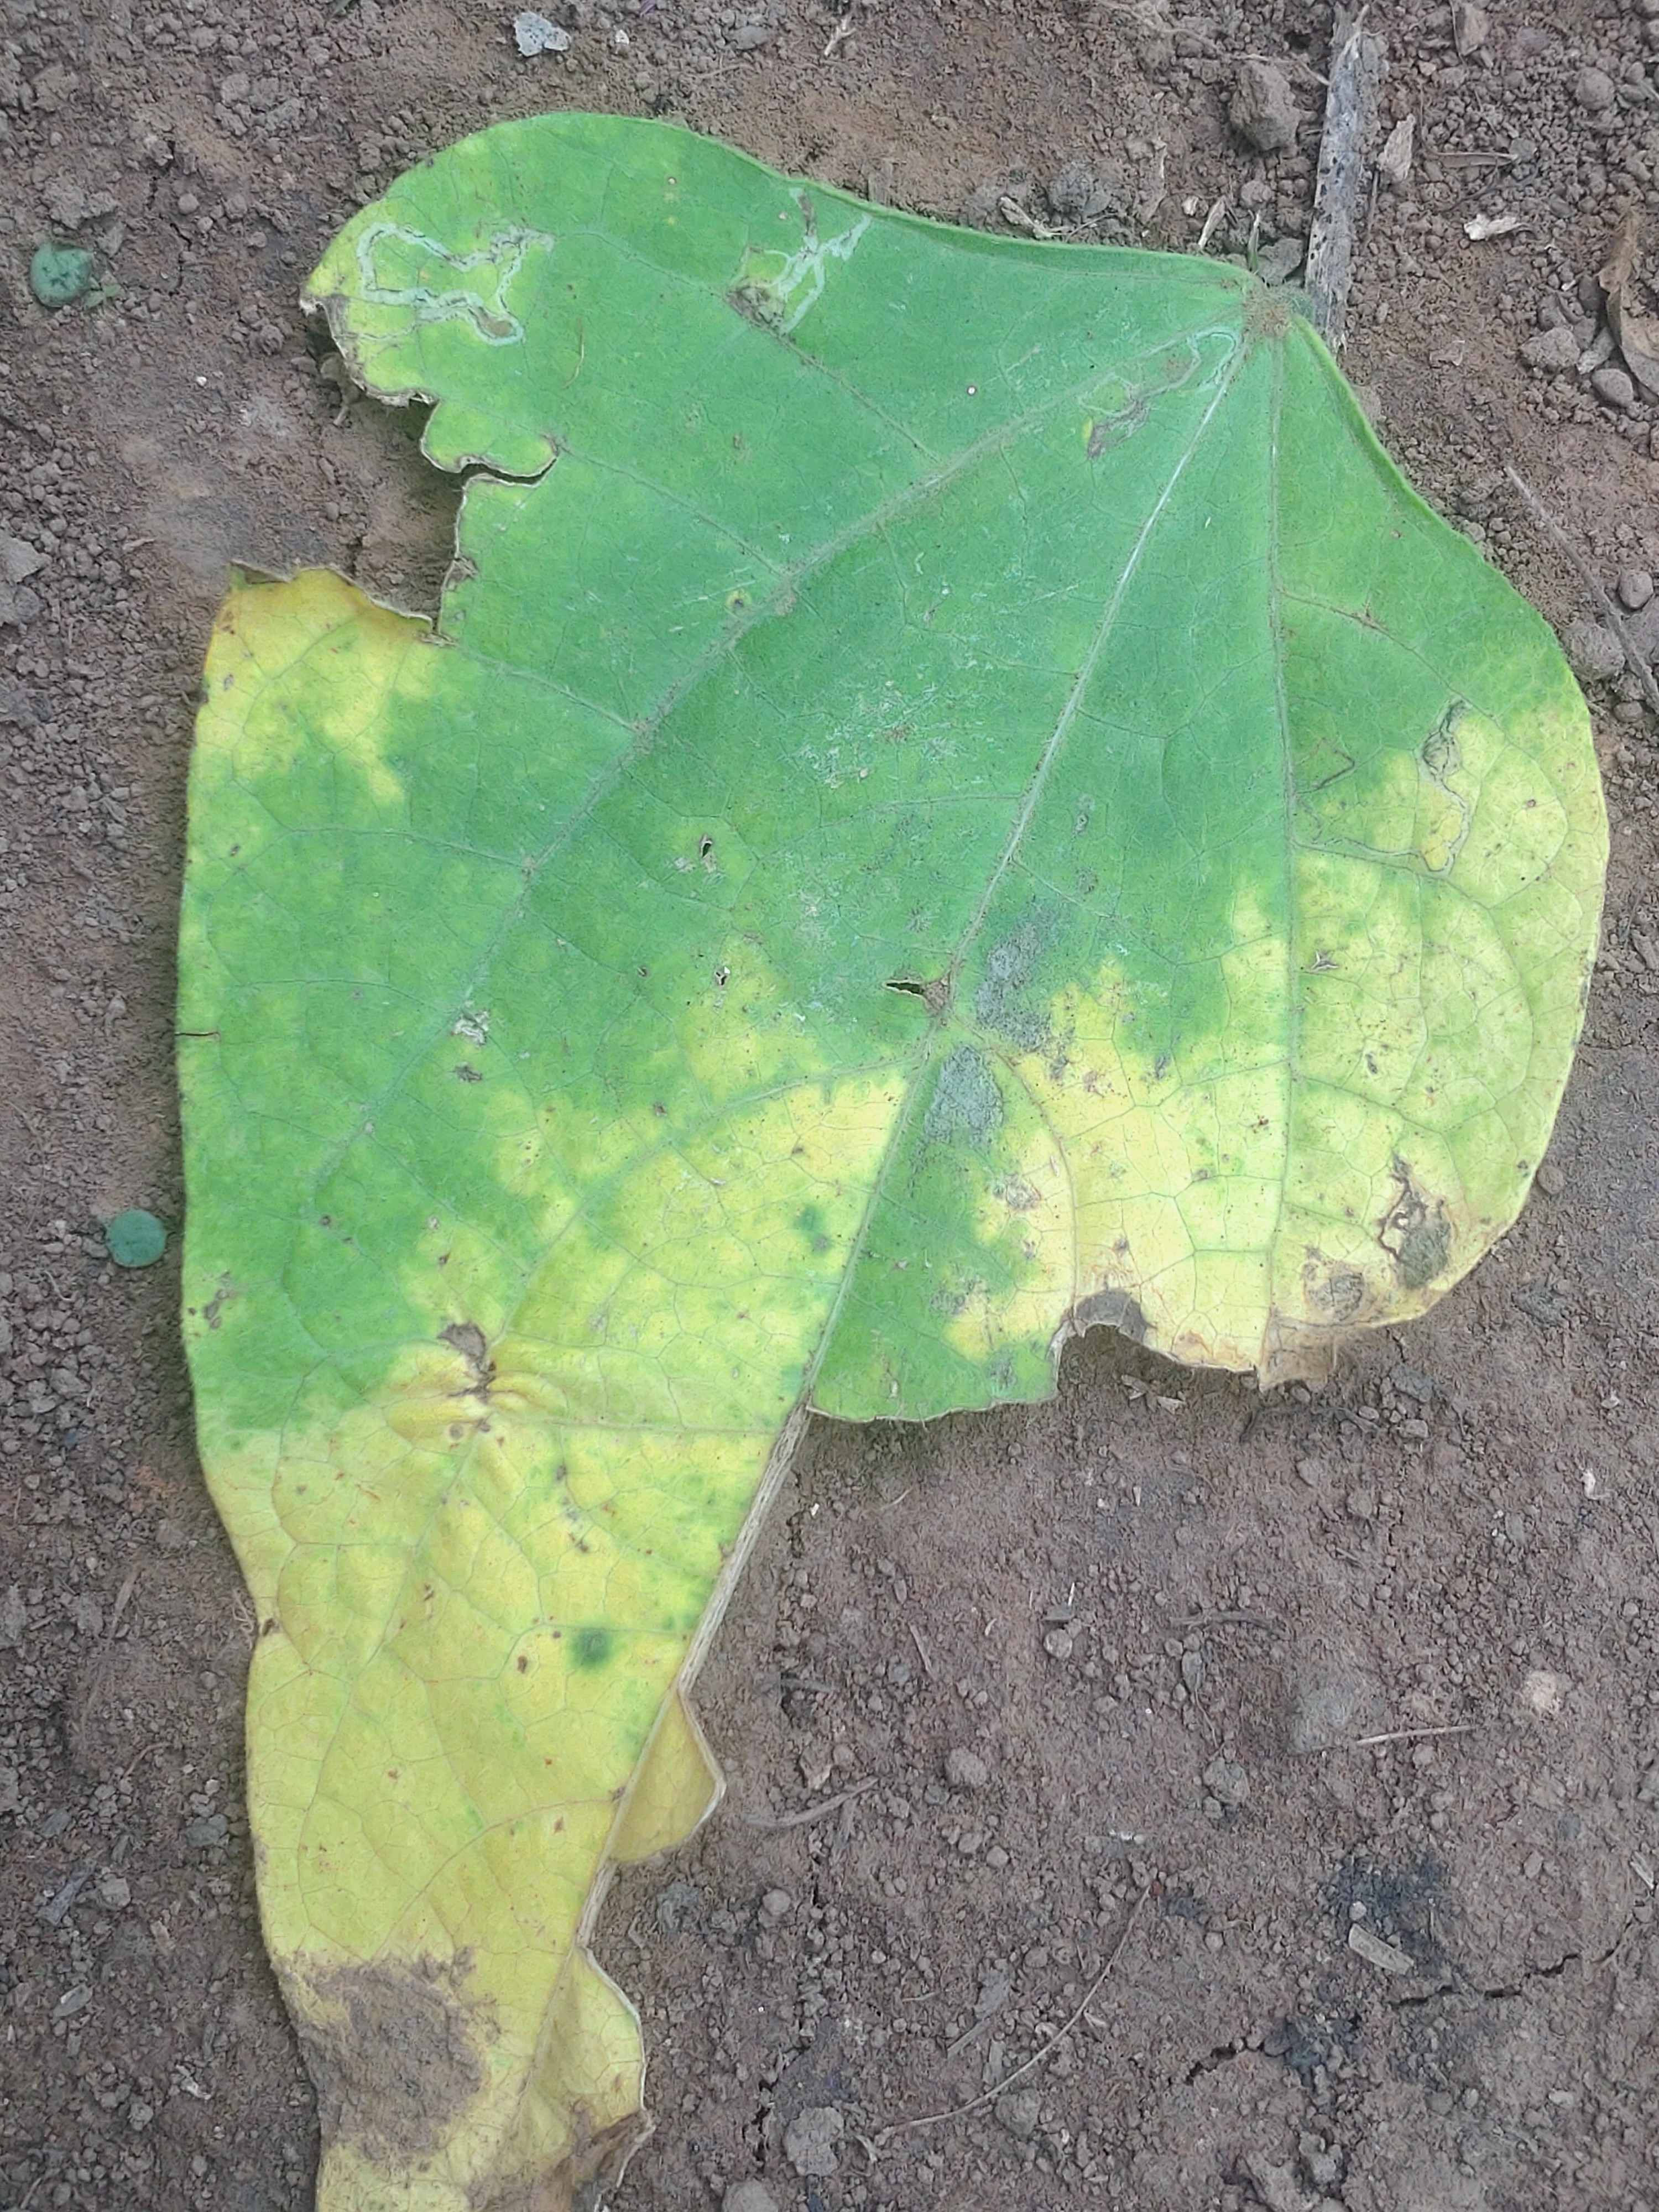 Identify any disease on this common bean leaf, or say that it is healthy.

anthracnose
